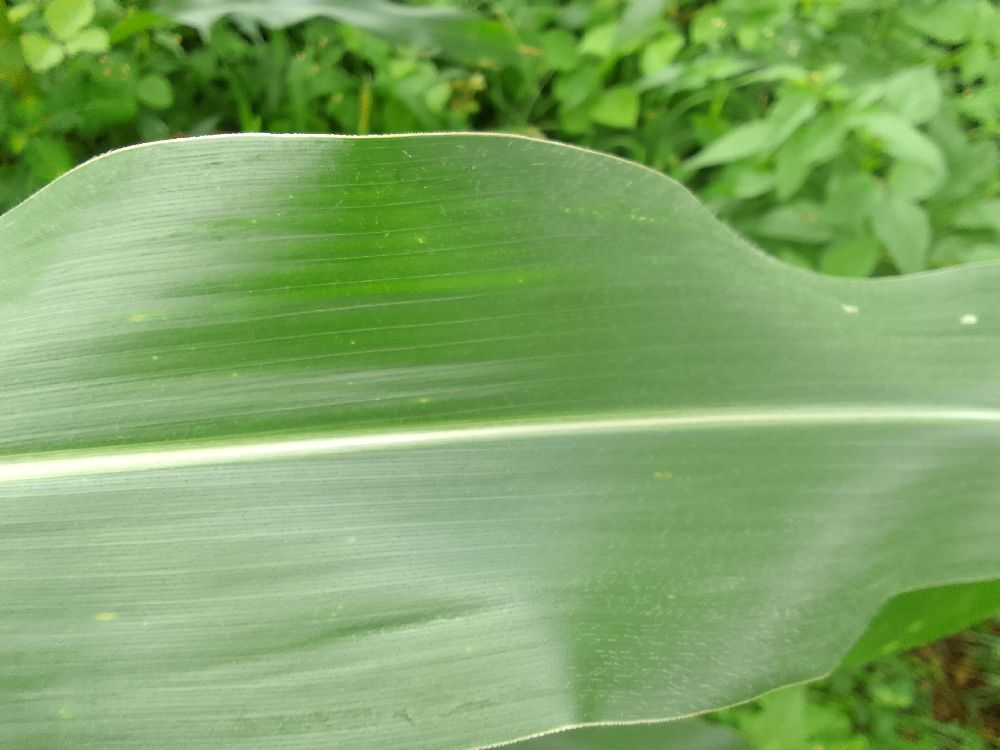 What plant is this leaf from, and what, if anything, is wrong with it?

maize, healthy
